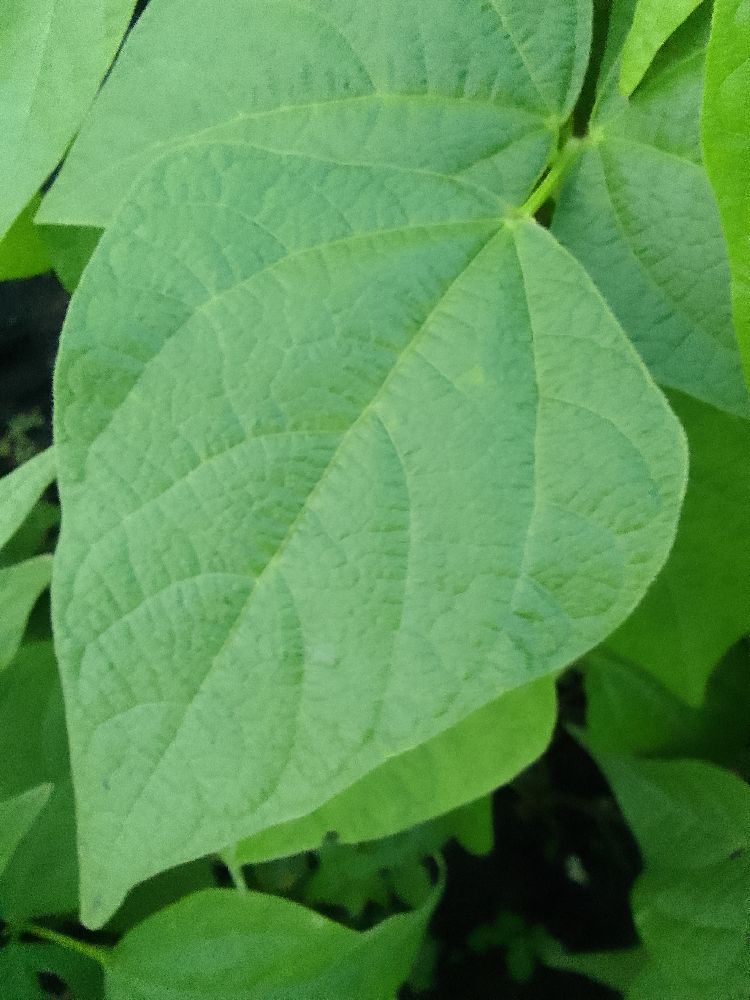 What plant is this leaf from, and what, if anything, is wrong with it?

common bean, healthy
